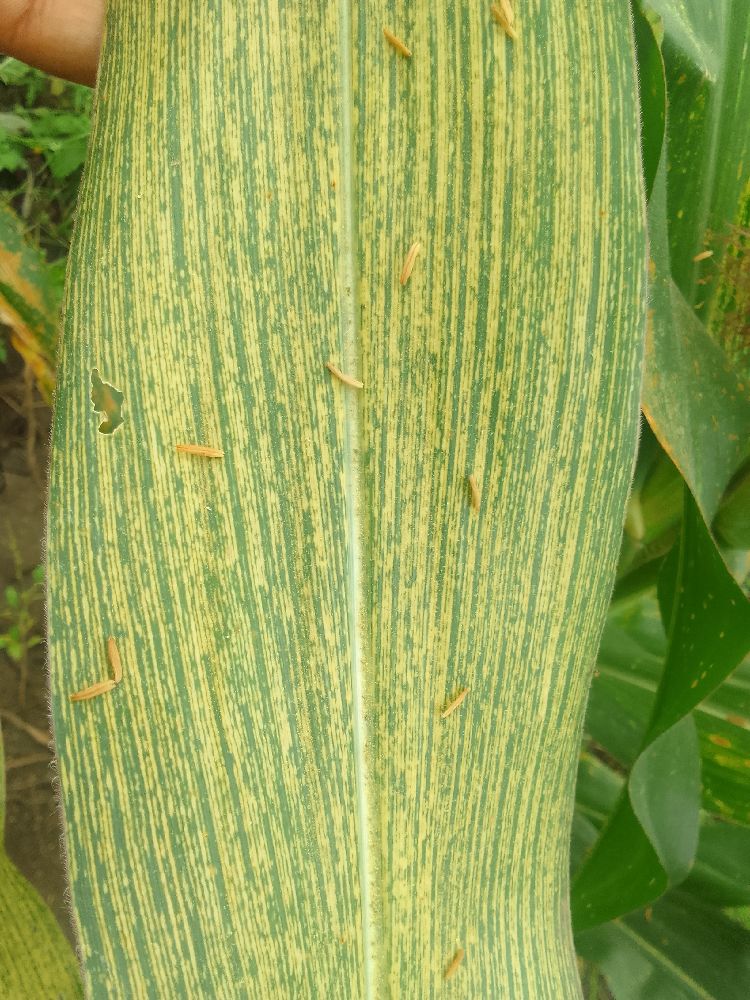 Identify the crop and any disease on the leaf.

maize, maize streak virus
